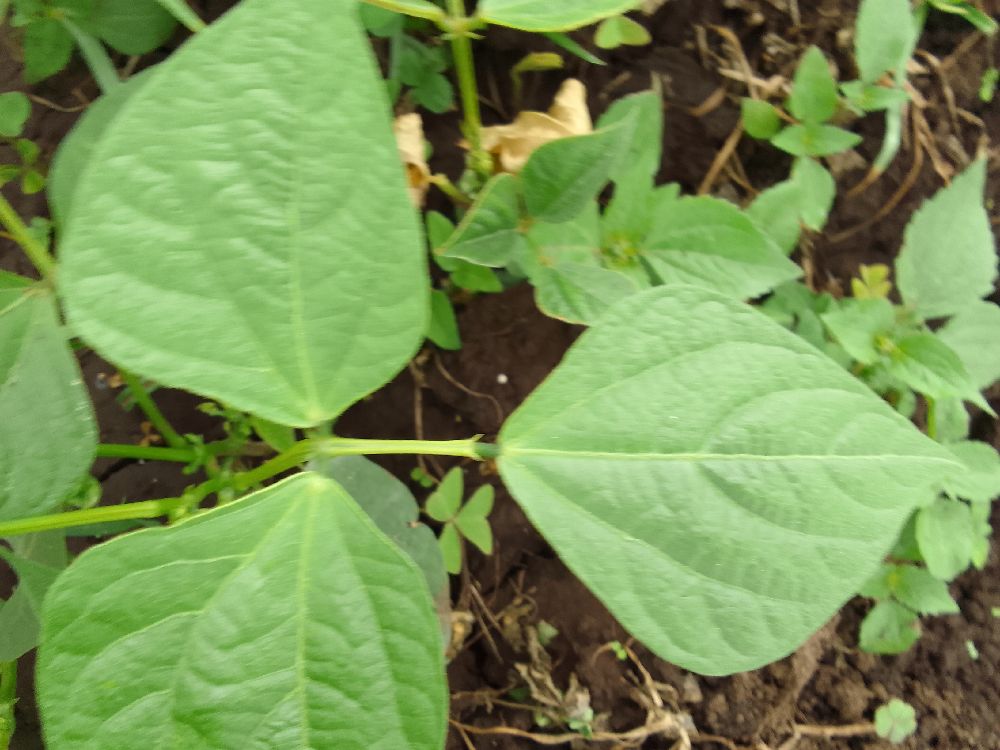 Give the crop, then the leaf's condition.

common bean, healthy
